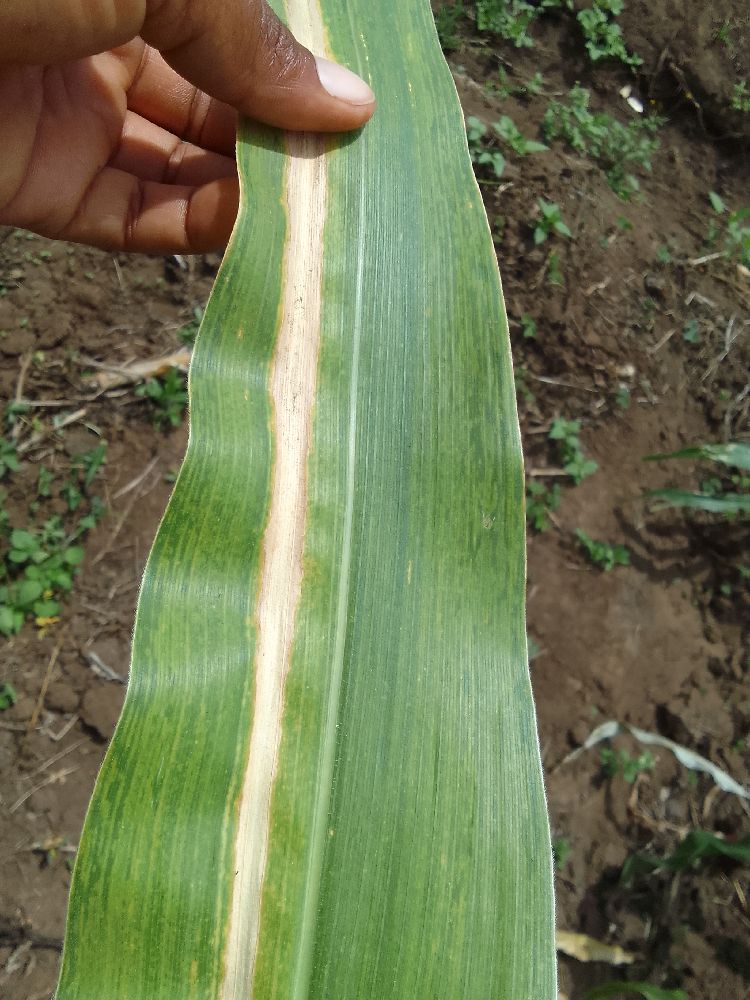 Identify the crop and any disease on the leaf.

maize, maize lethal necrosis
